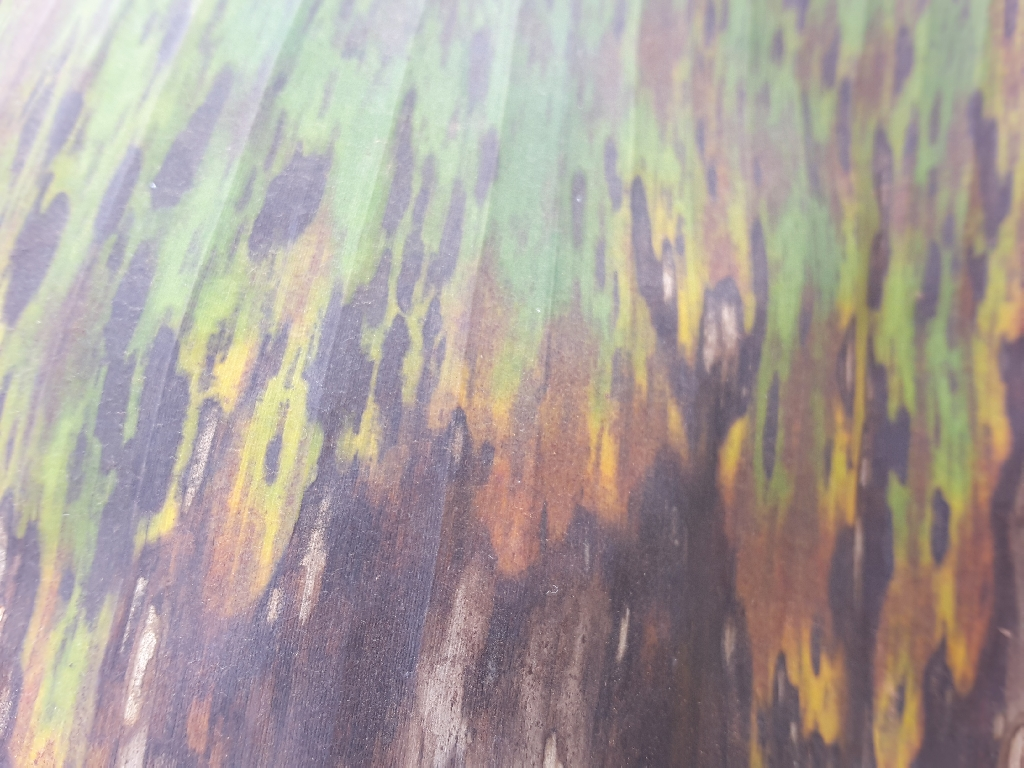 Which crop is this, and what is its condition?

banana, black sigatoka
